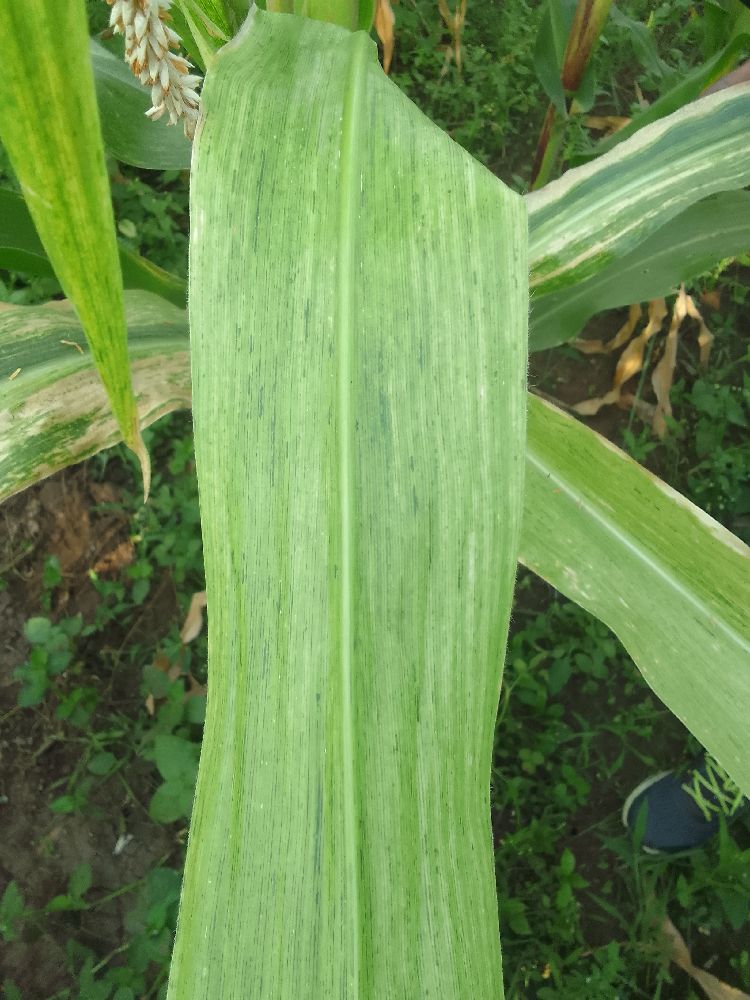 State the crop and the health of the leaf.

maize, maize lethal necrosis
